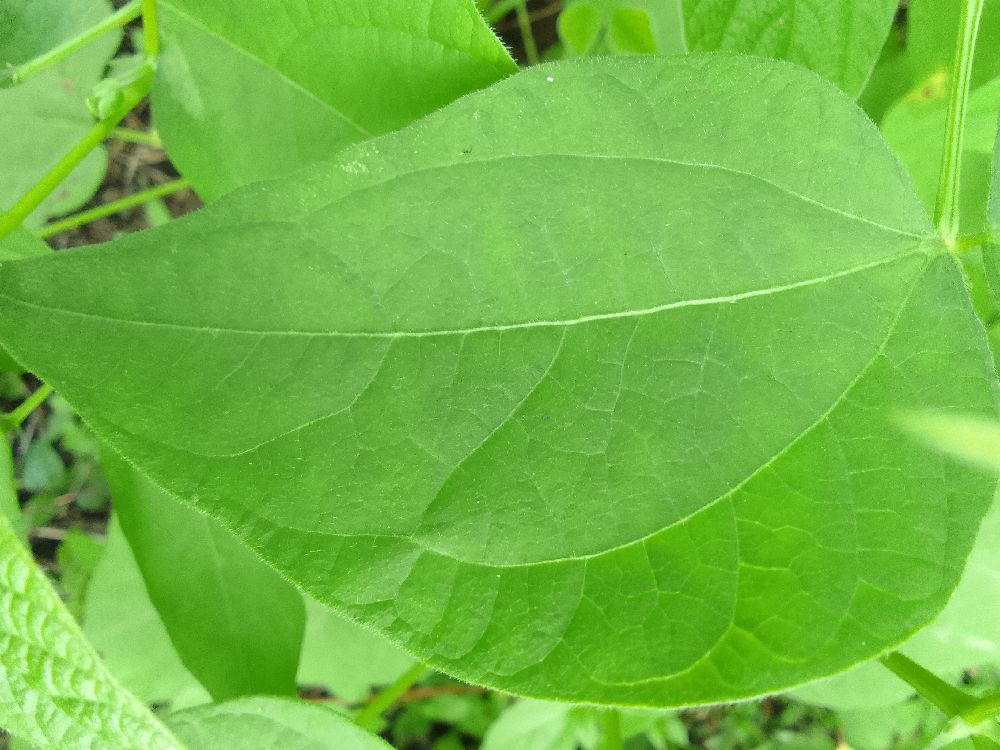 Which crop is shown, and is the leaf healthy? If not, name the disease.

common bean, healthy
